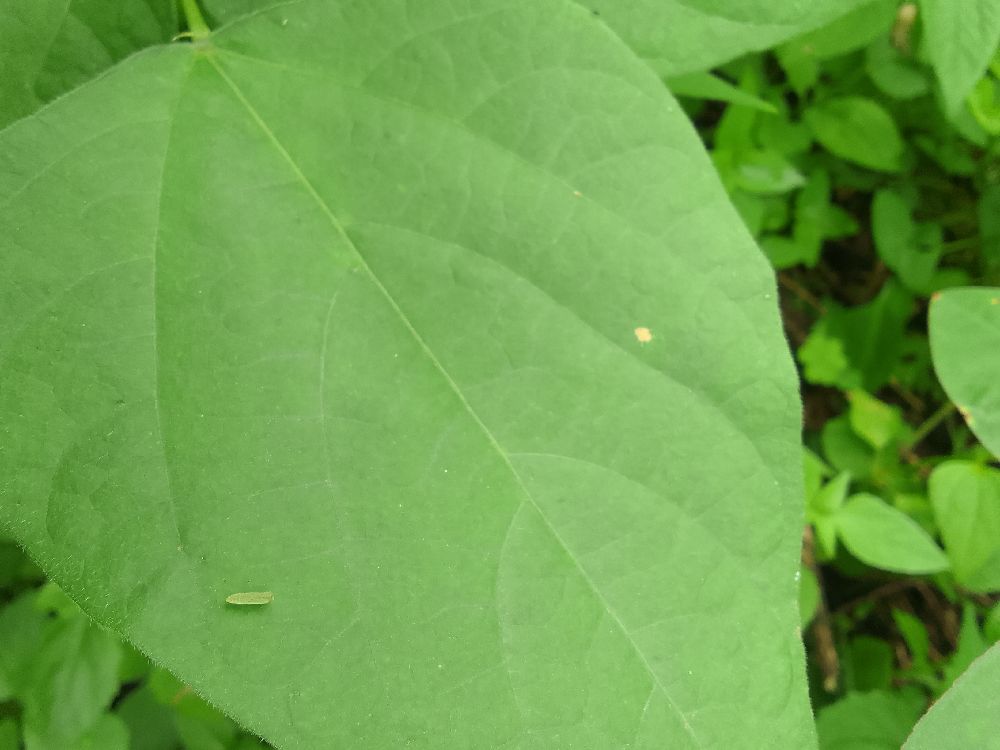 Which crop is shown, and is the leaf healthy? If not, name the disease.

common bean, healthy
